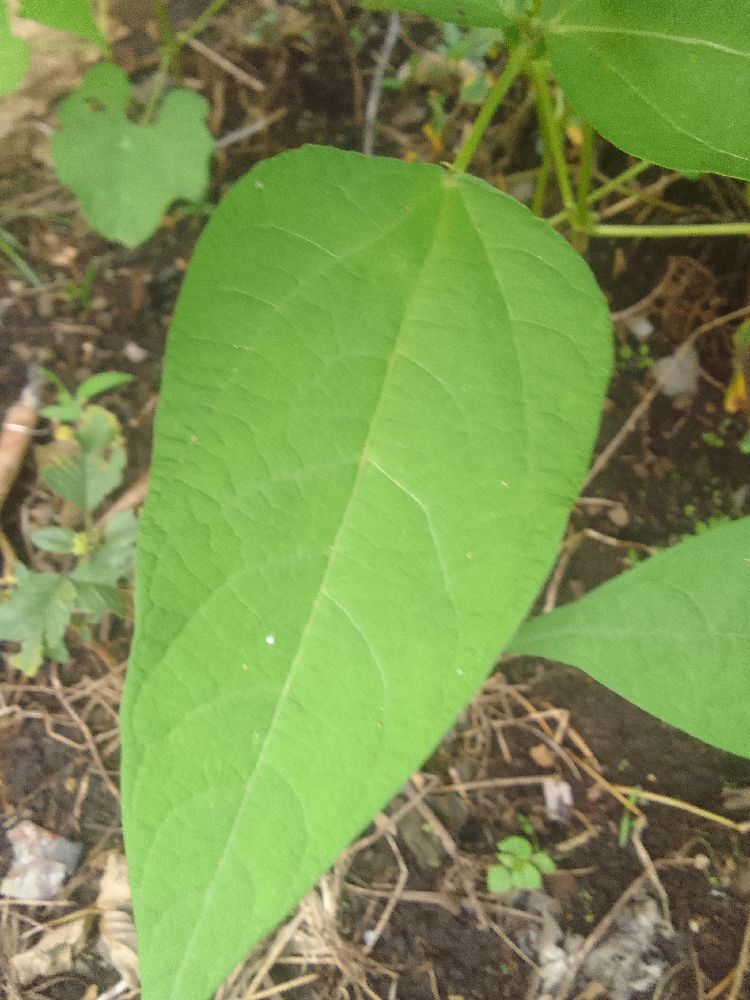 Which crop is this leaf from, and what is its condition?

common bean, healthy
